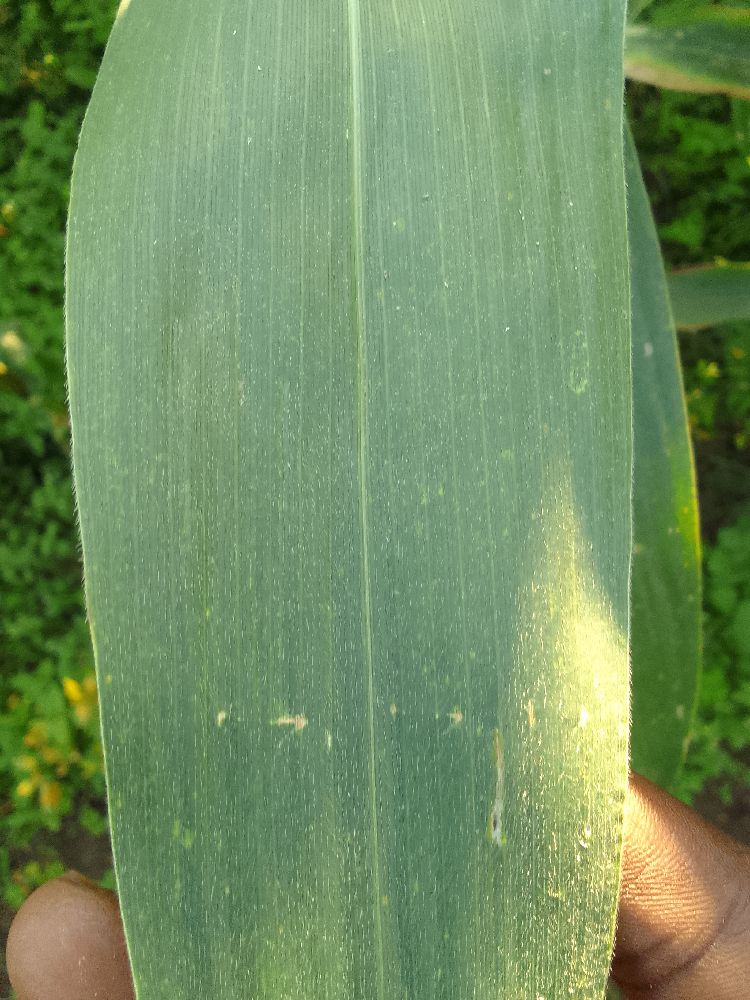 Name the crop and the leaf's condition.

maize, healthy
